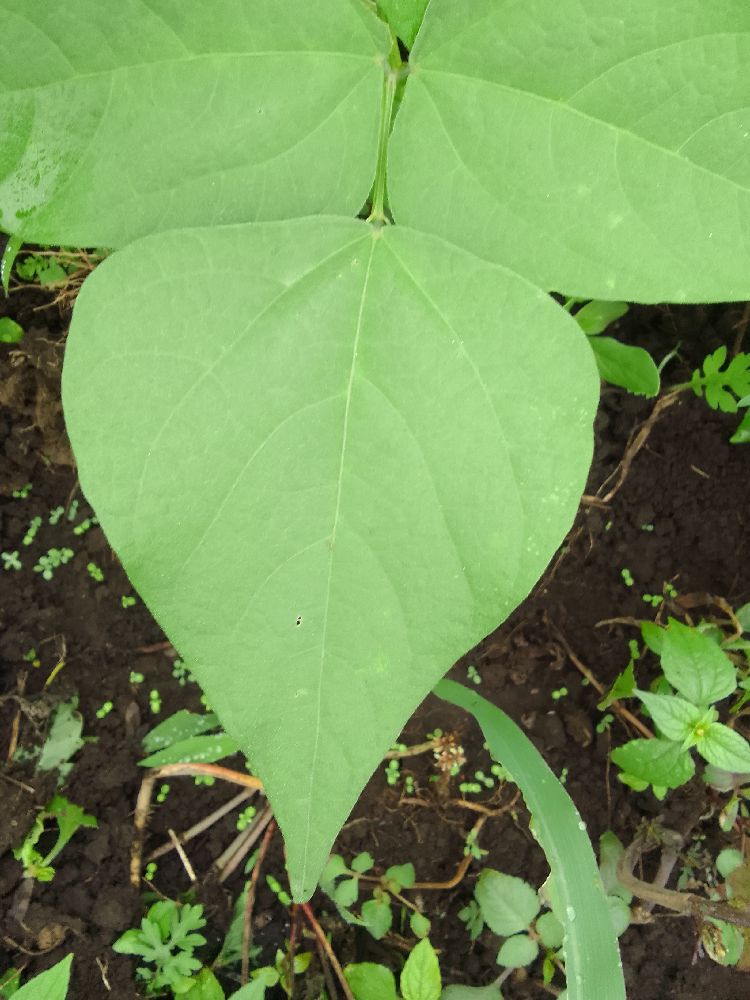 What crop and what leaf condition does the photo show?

common bean, healthy
